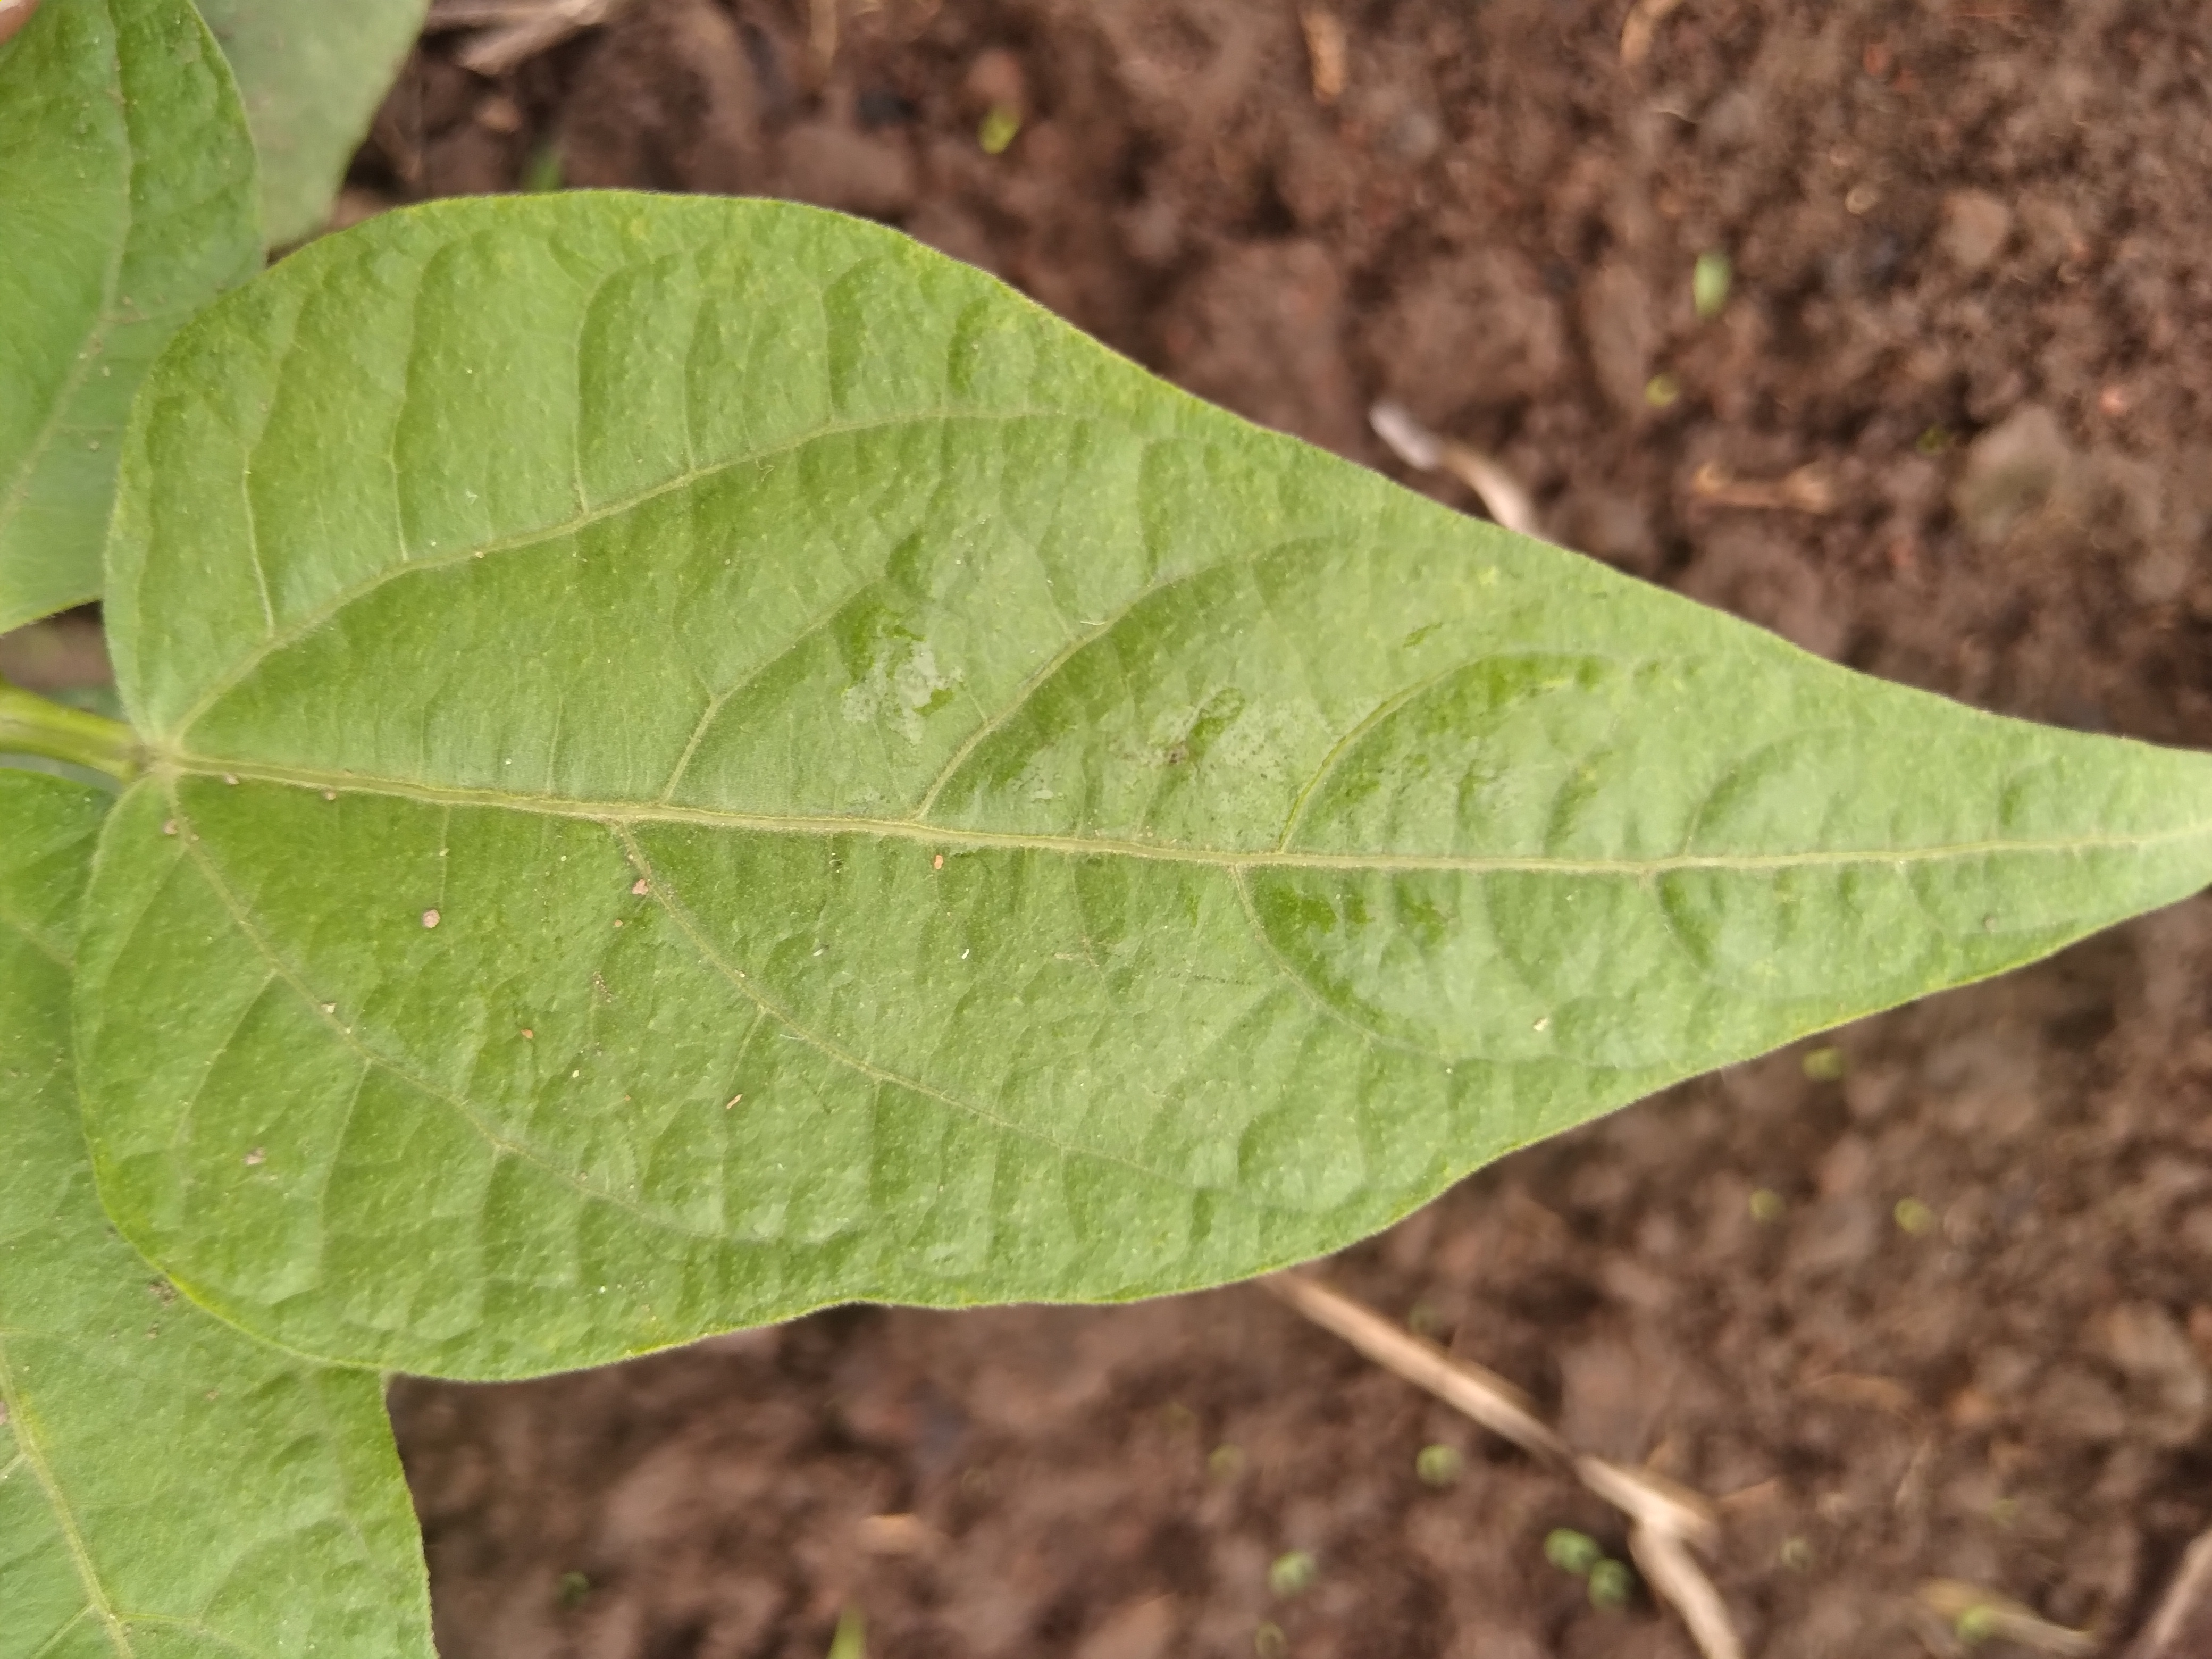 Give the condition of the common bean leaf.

healthy
